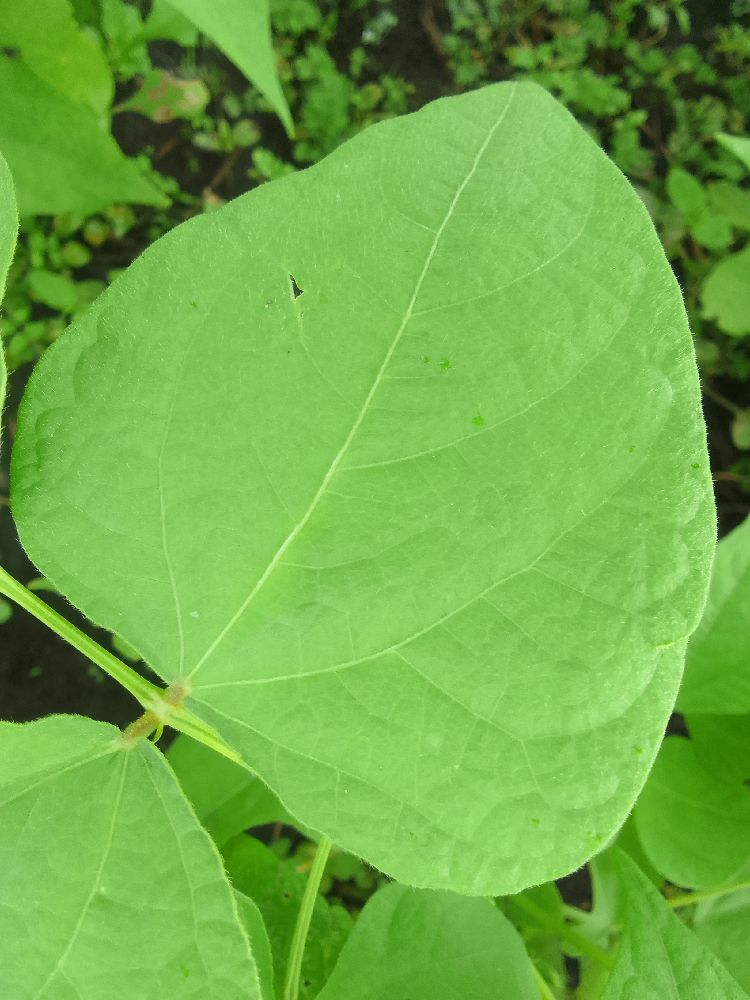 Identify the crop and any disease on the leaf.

common bean, healthy
